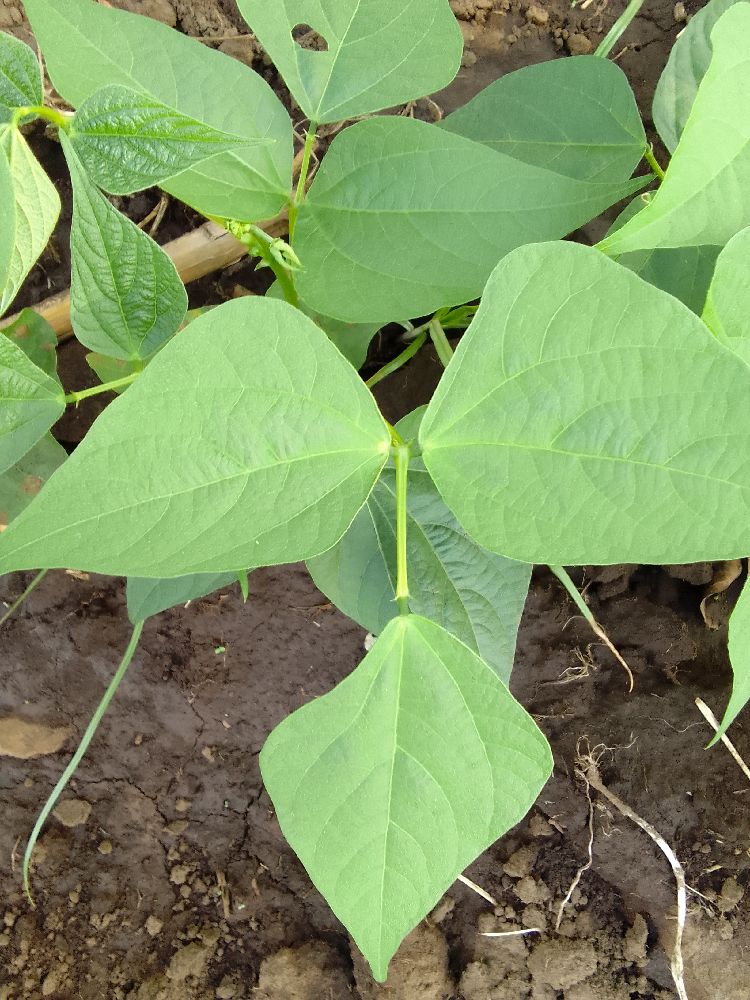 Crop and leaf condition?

common bean, healthy
